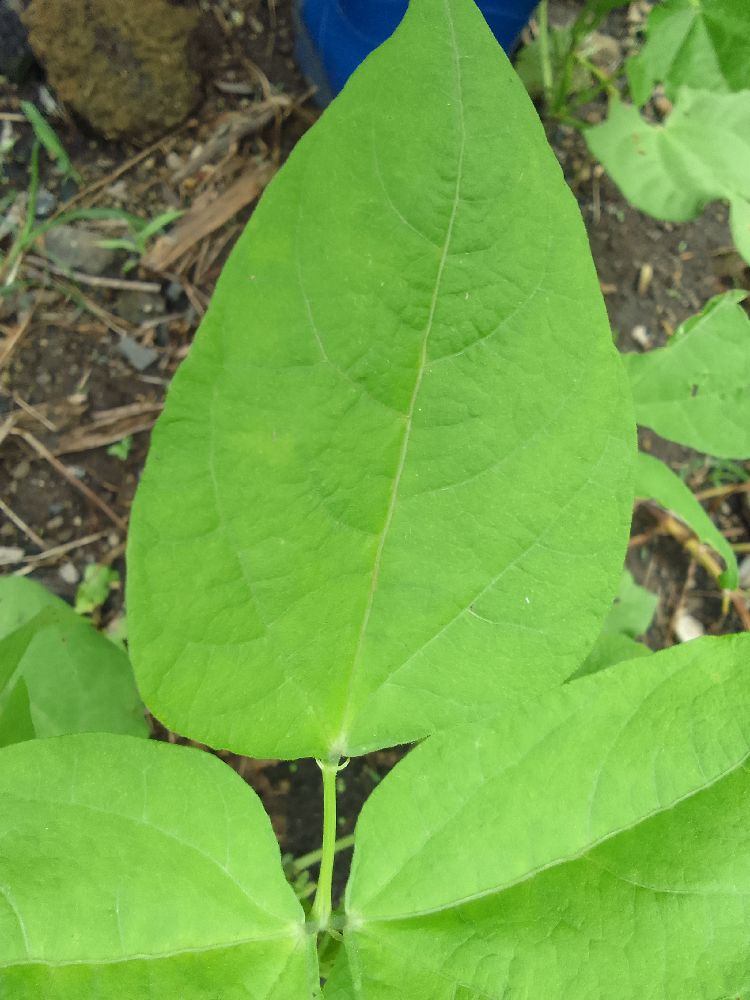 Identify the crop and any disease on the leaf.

common bean, healthy
